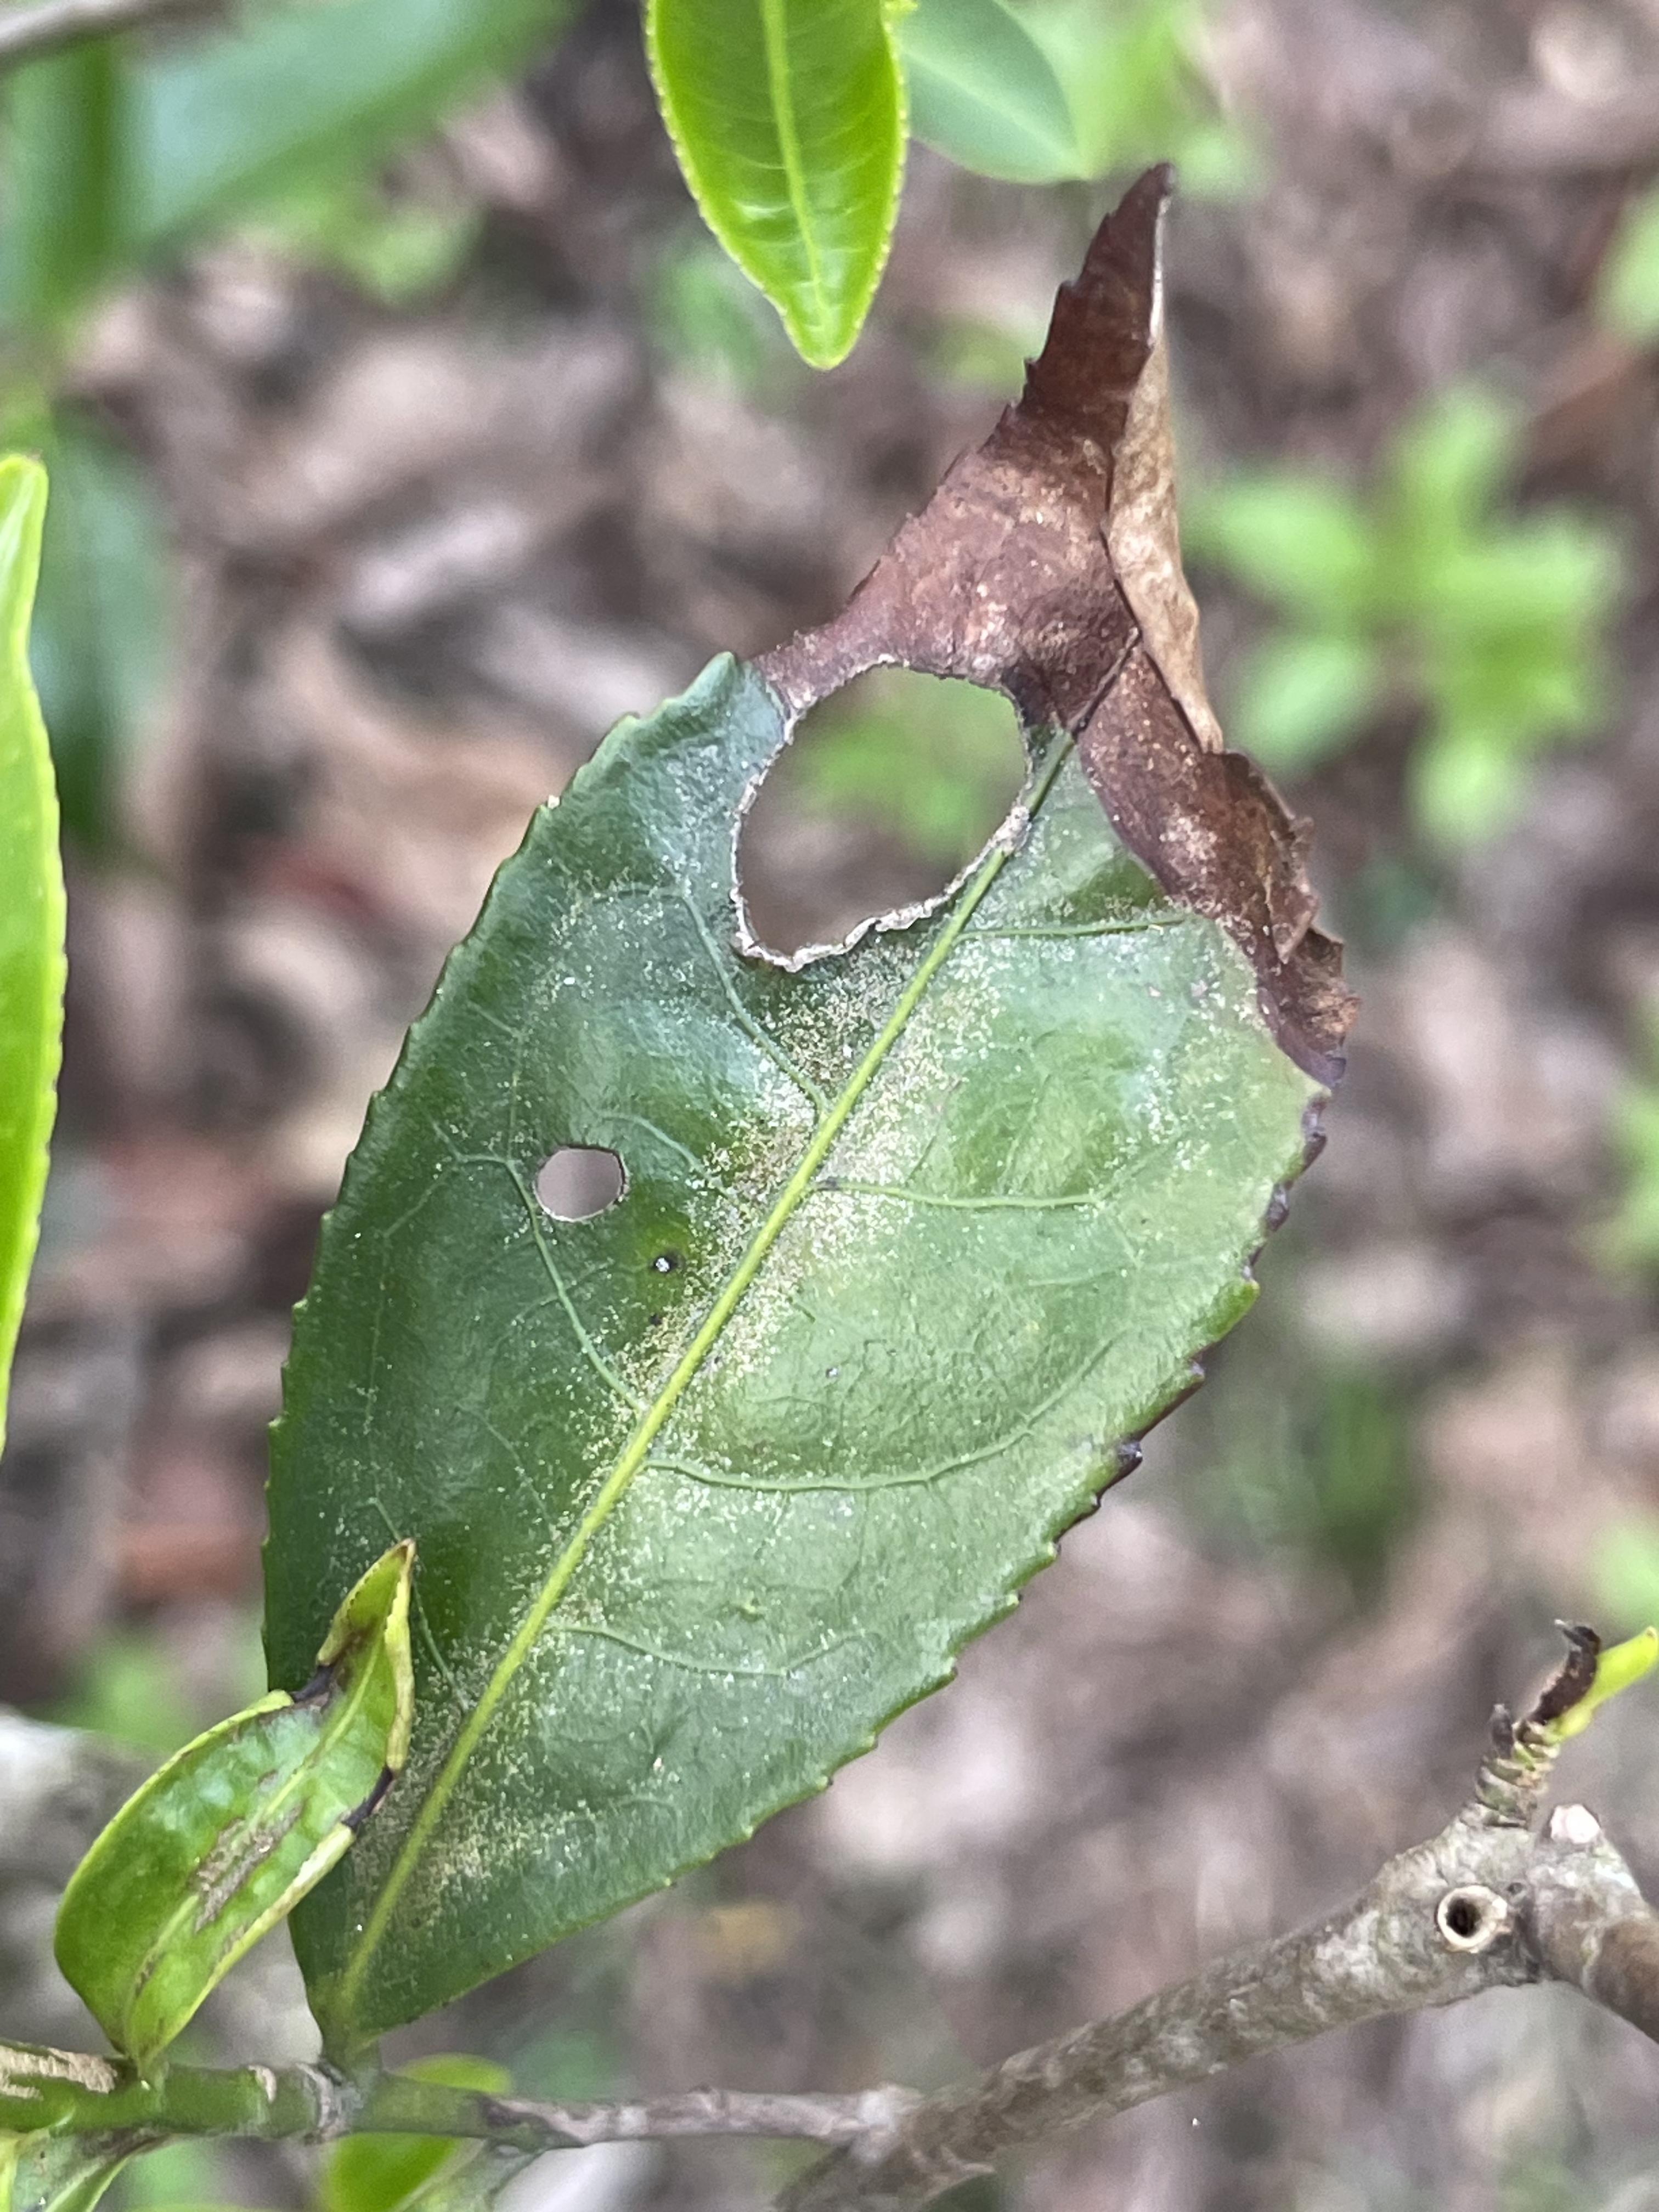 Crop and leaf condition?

tea, blight
